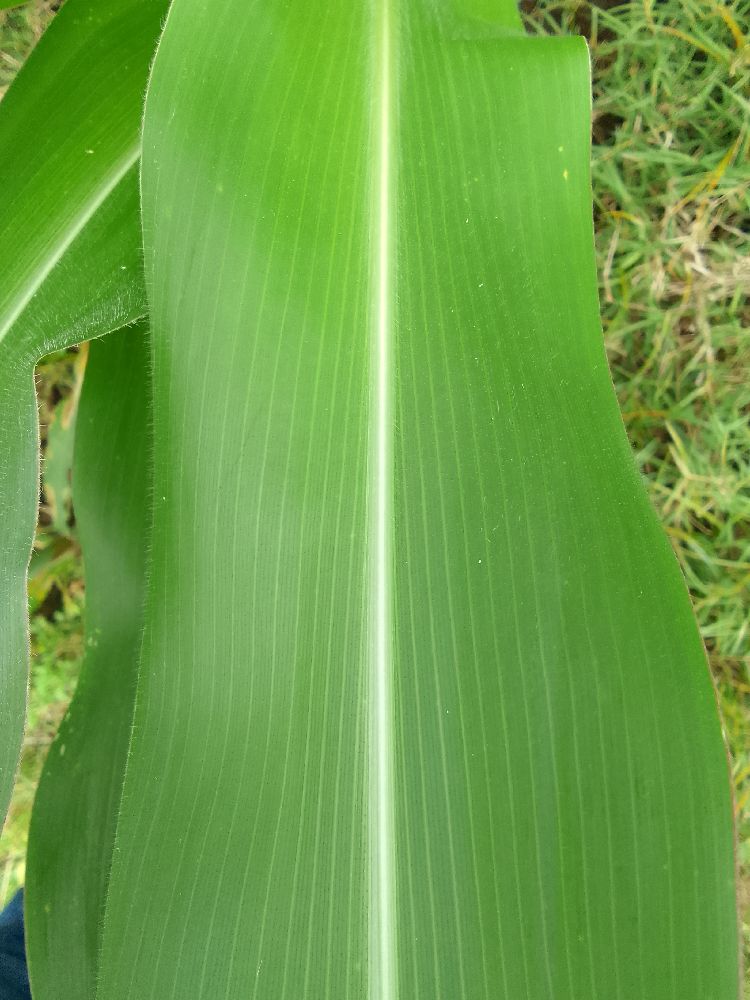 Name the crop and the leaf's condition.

maize, healthy
